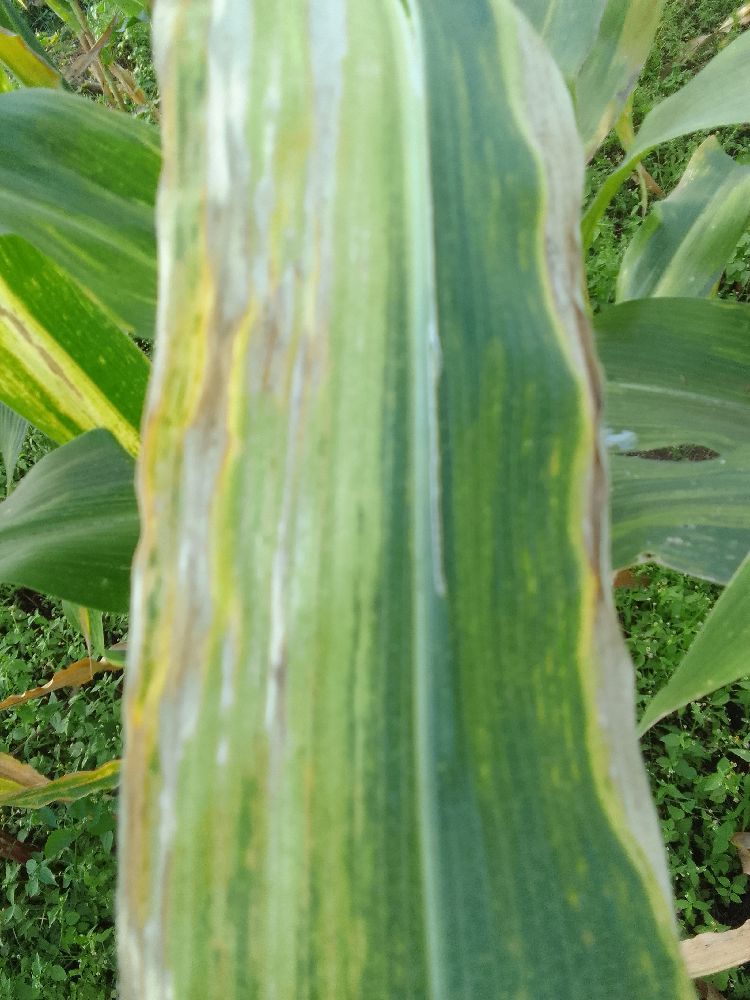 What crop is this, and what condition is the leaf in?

maize, maize lethal necrosis
